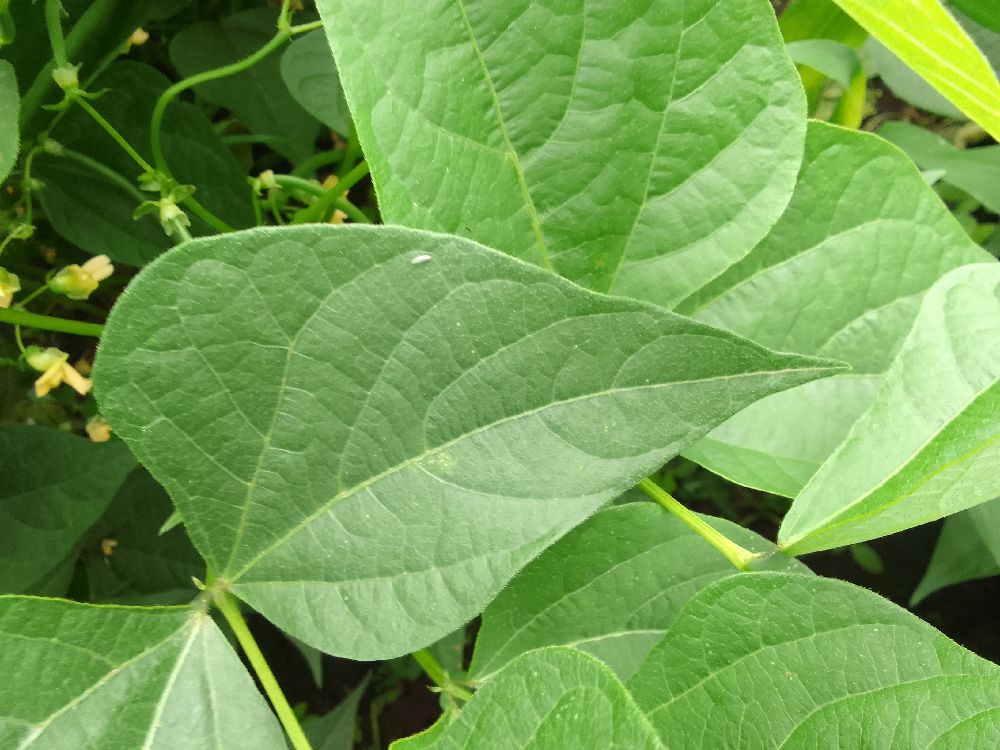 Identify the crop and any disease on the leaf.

common bean, healthy
